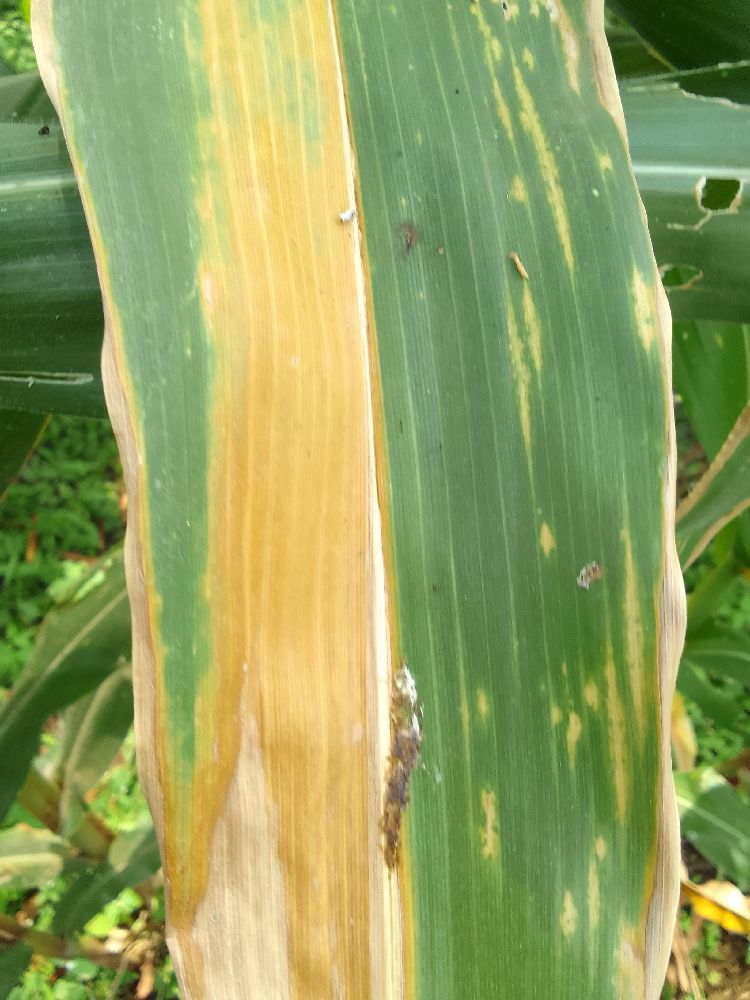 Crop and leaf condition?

maize, maize lethal necrosis
